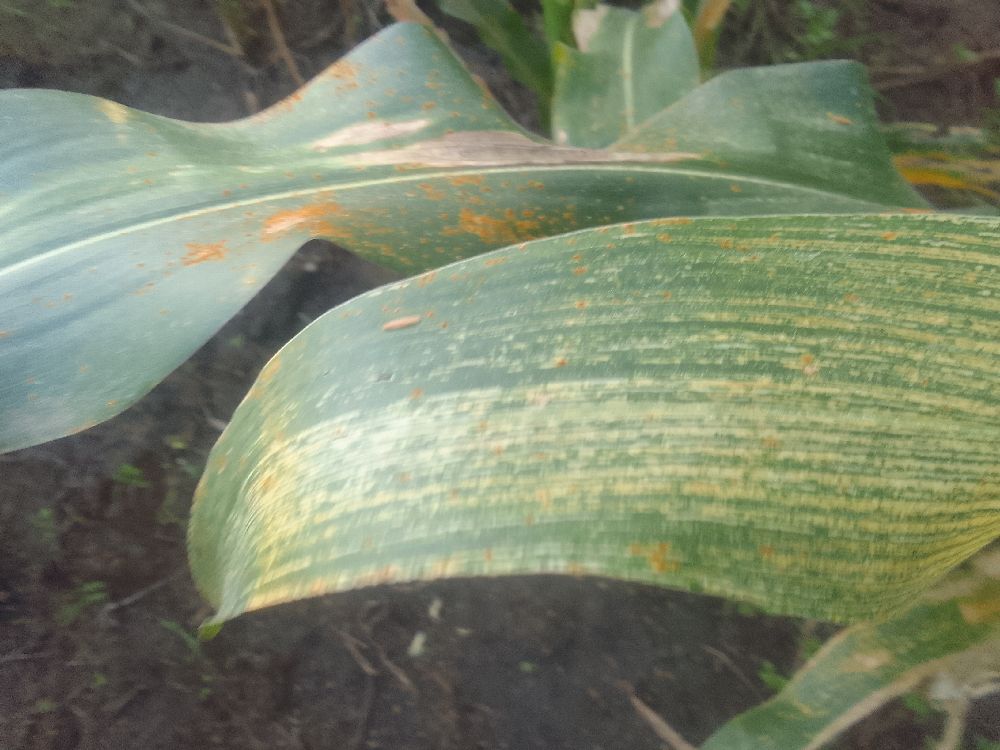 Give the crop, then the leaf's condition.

maize, maize streak virus
